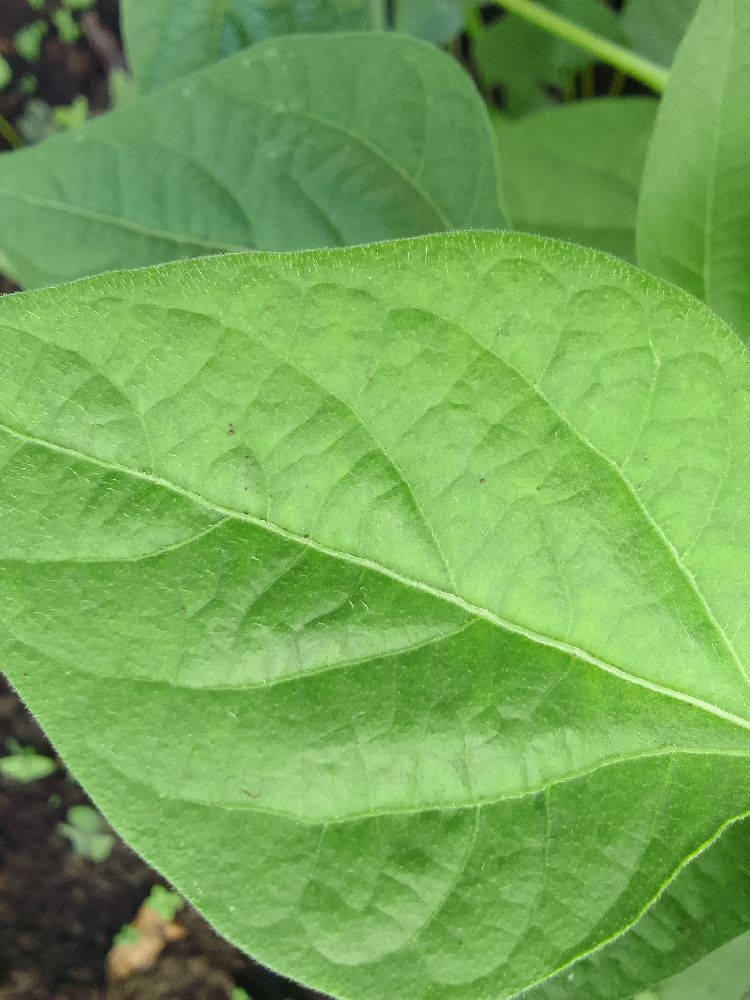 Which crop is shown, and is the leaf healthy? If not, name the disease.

common bean, healthy
